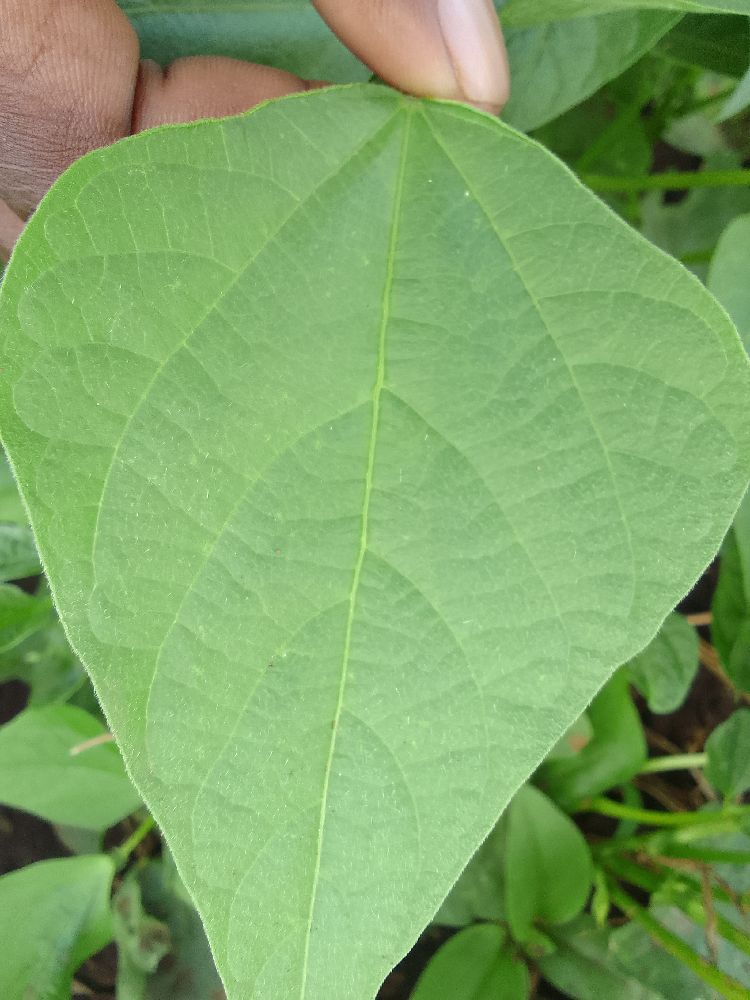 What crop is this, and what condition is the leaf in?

common bean, healthy
